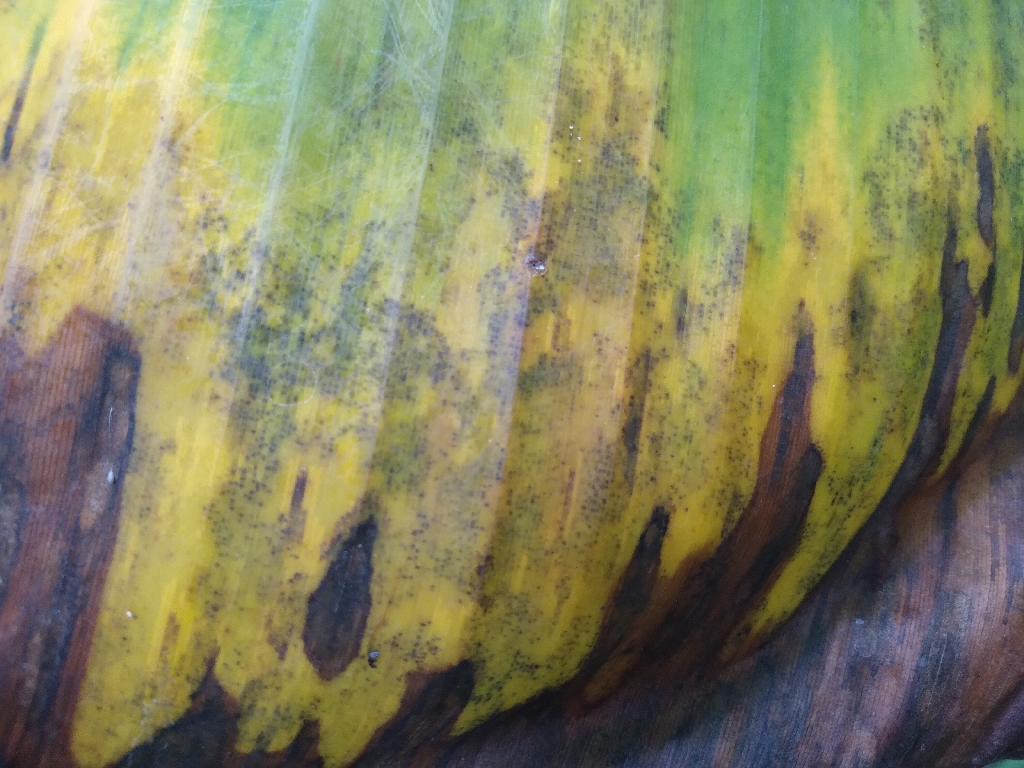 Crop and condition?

banana, black sigatoka
